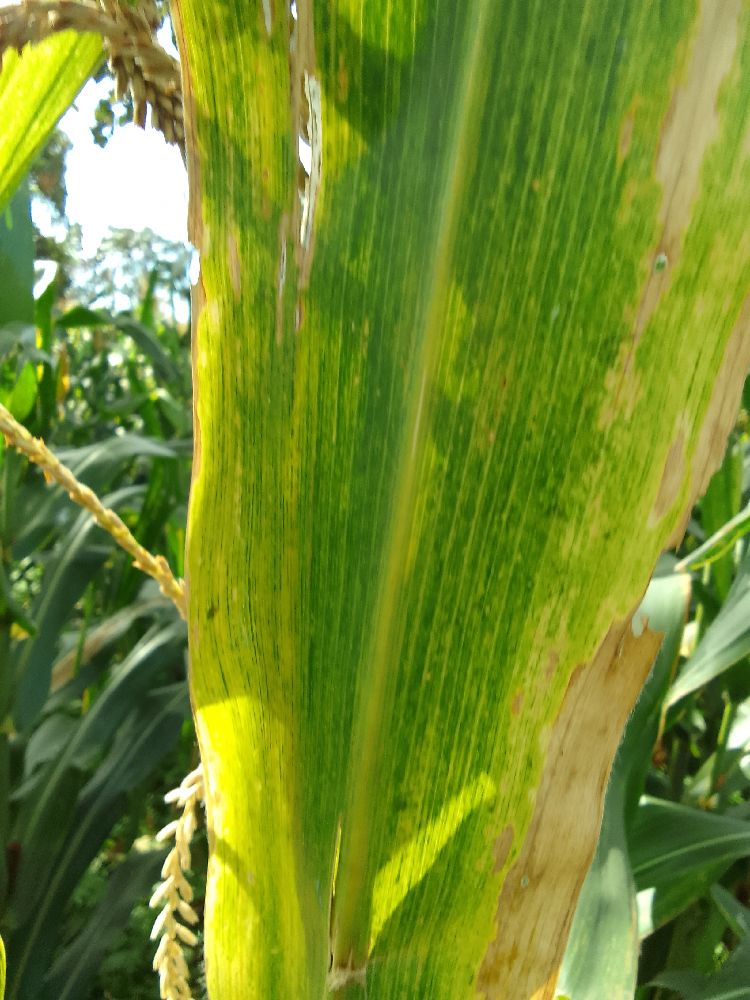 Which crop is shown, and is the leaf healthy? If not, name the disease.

maize, maize lethal necrosis
